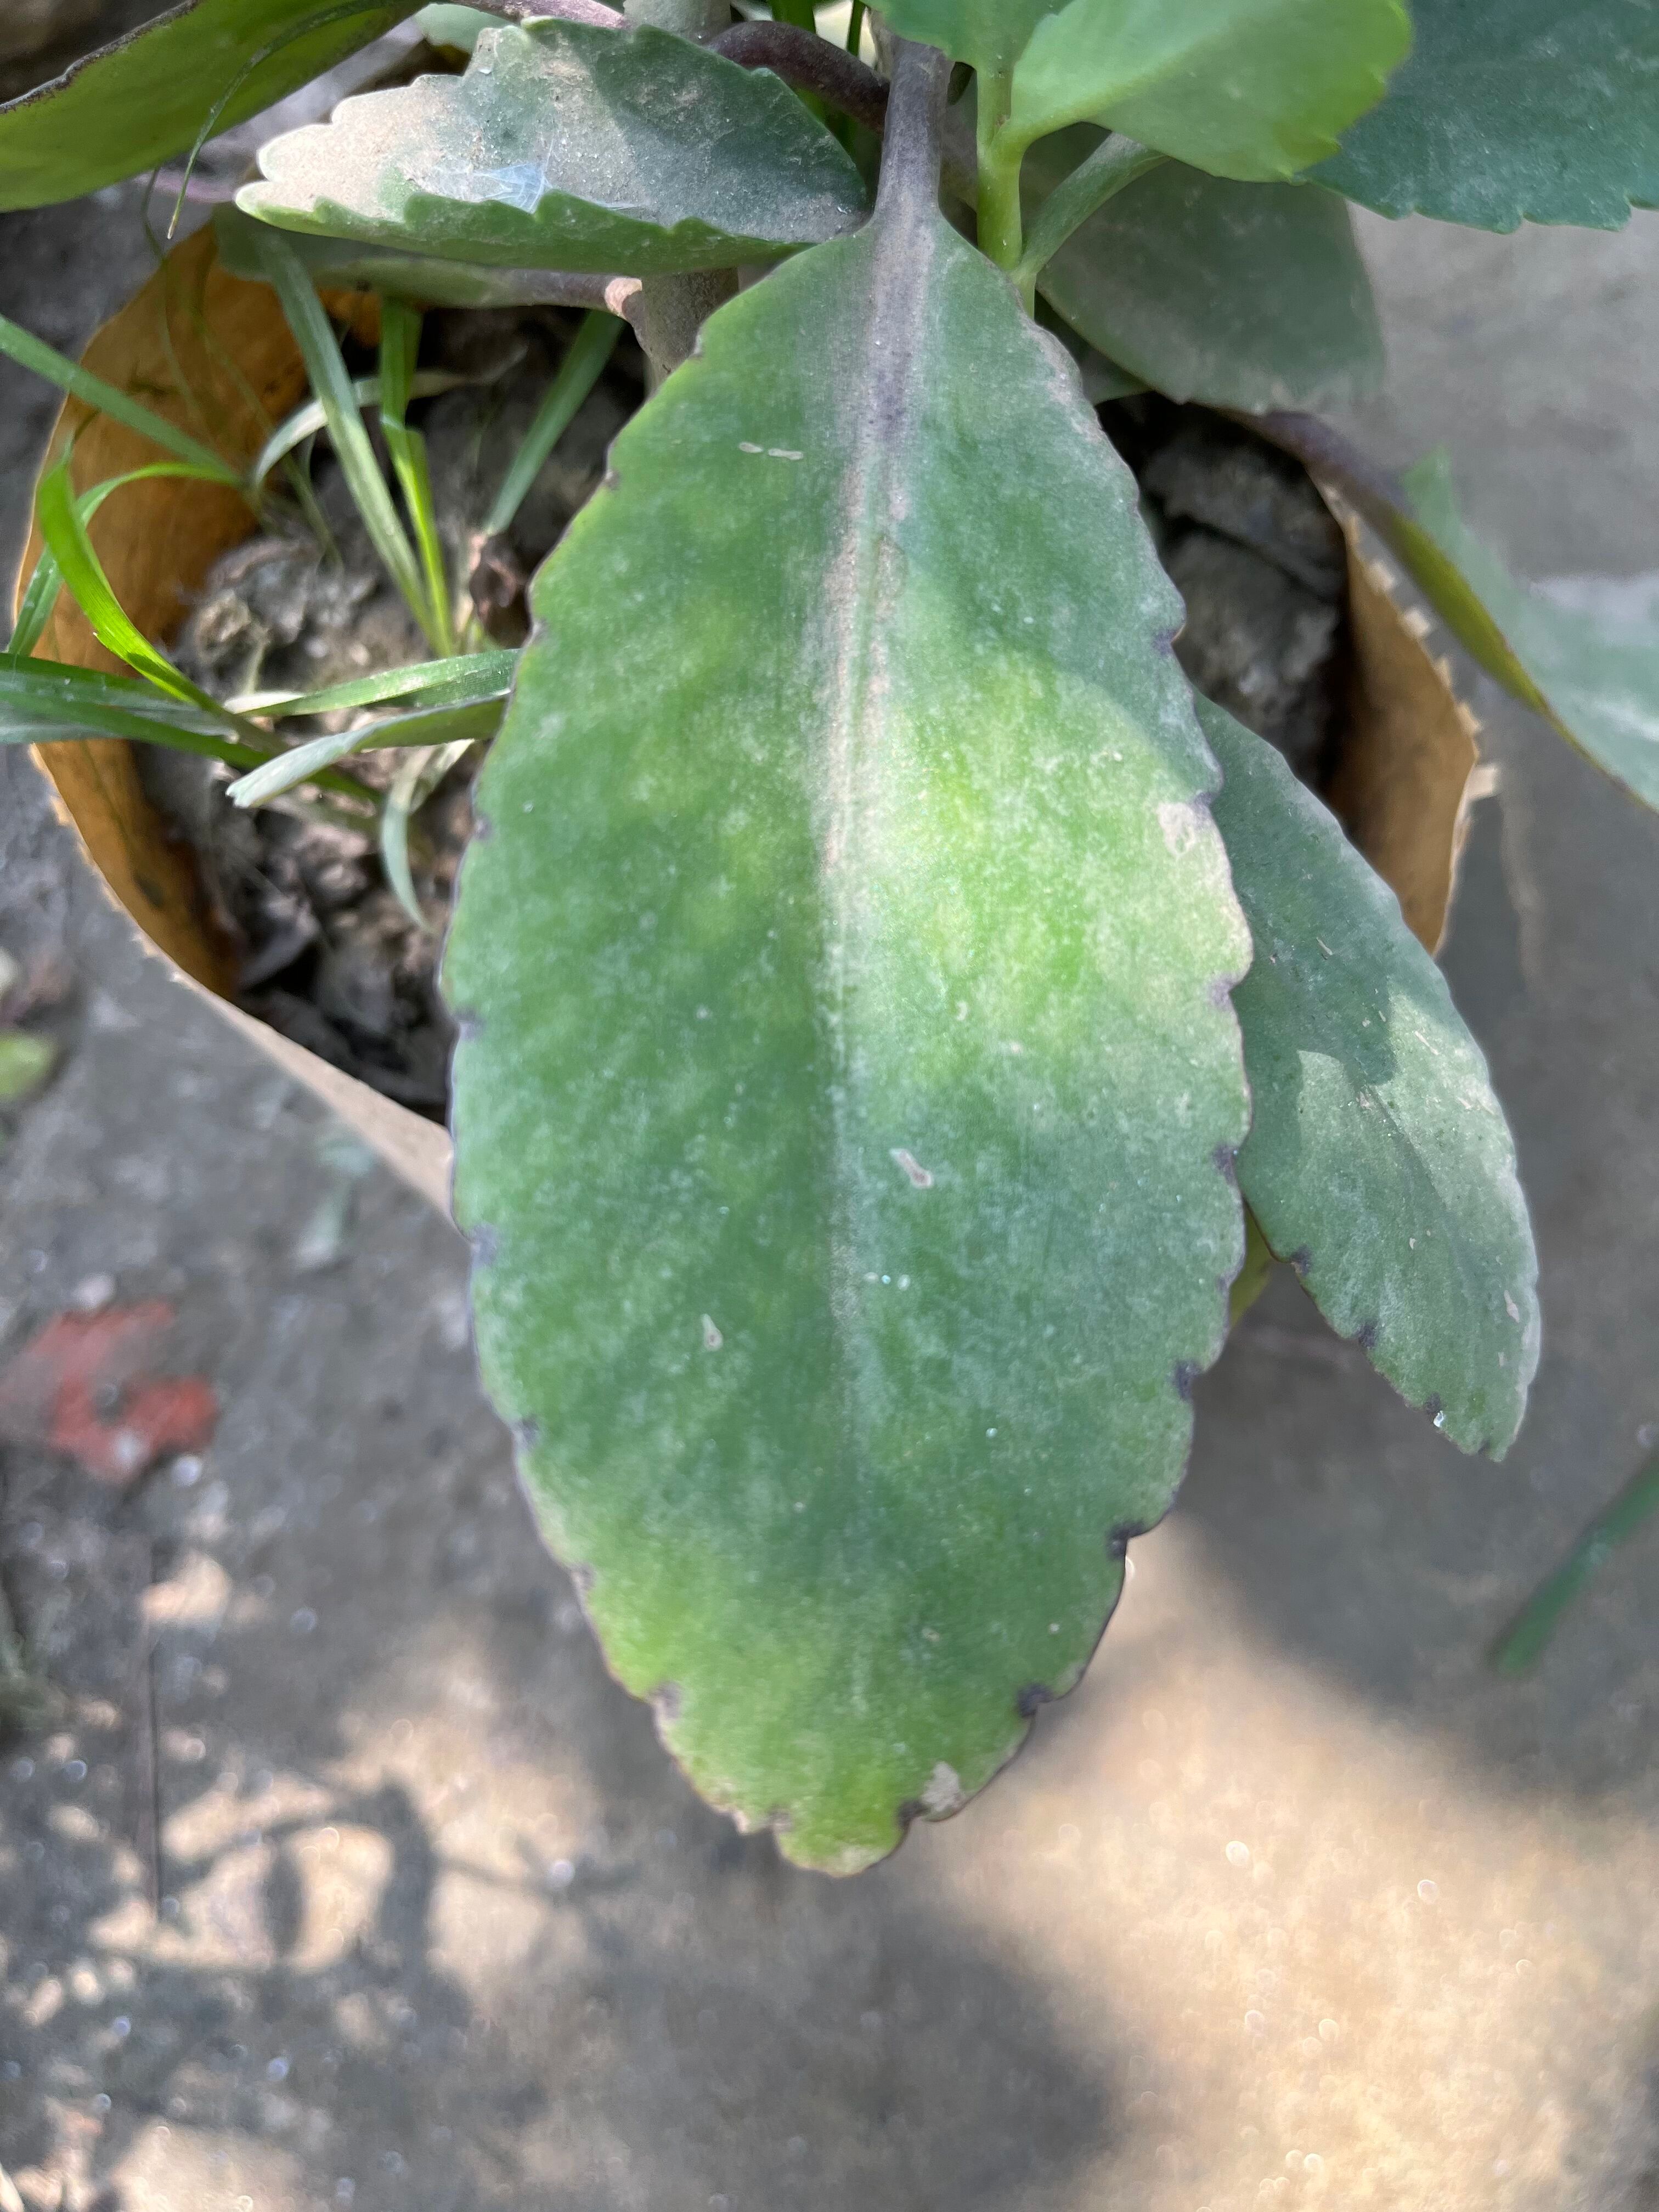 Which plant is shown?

pathorkuci
